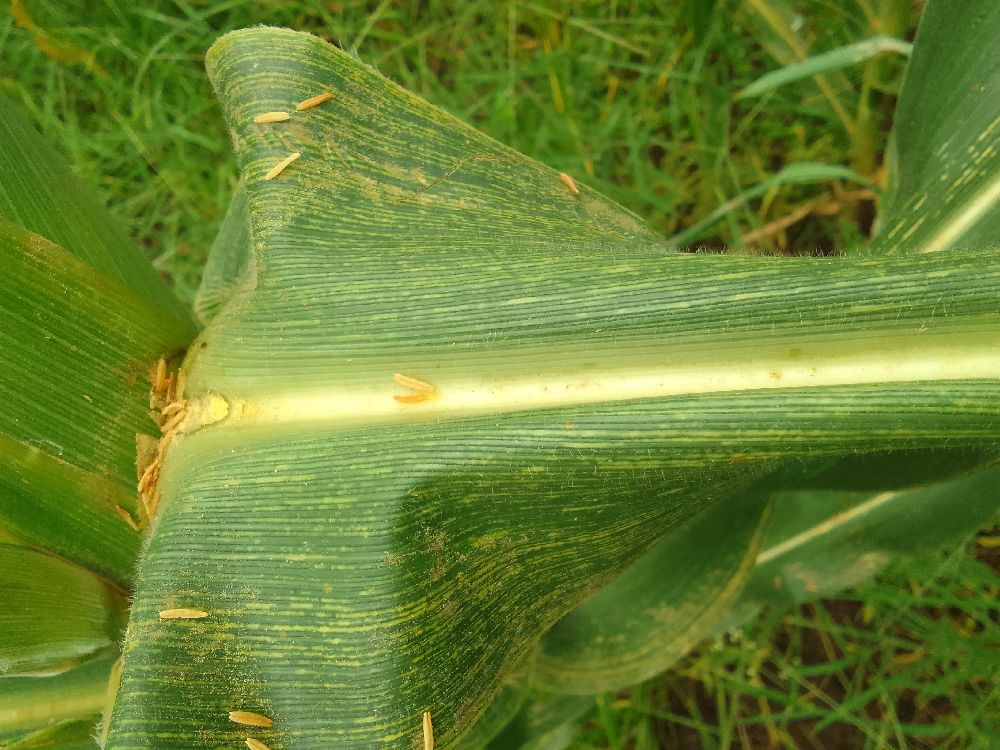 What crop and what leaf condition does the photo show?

maize, maize streak virus
